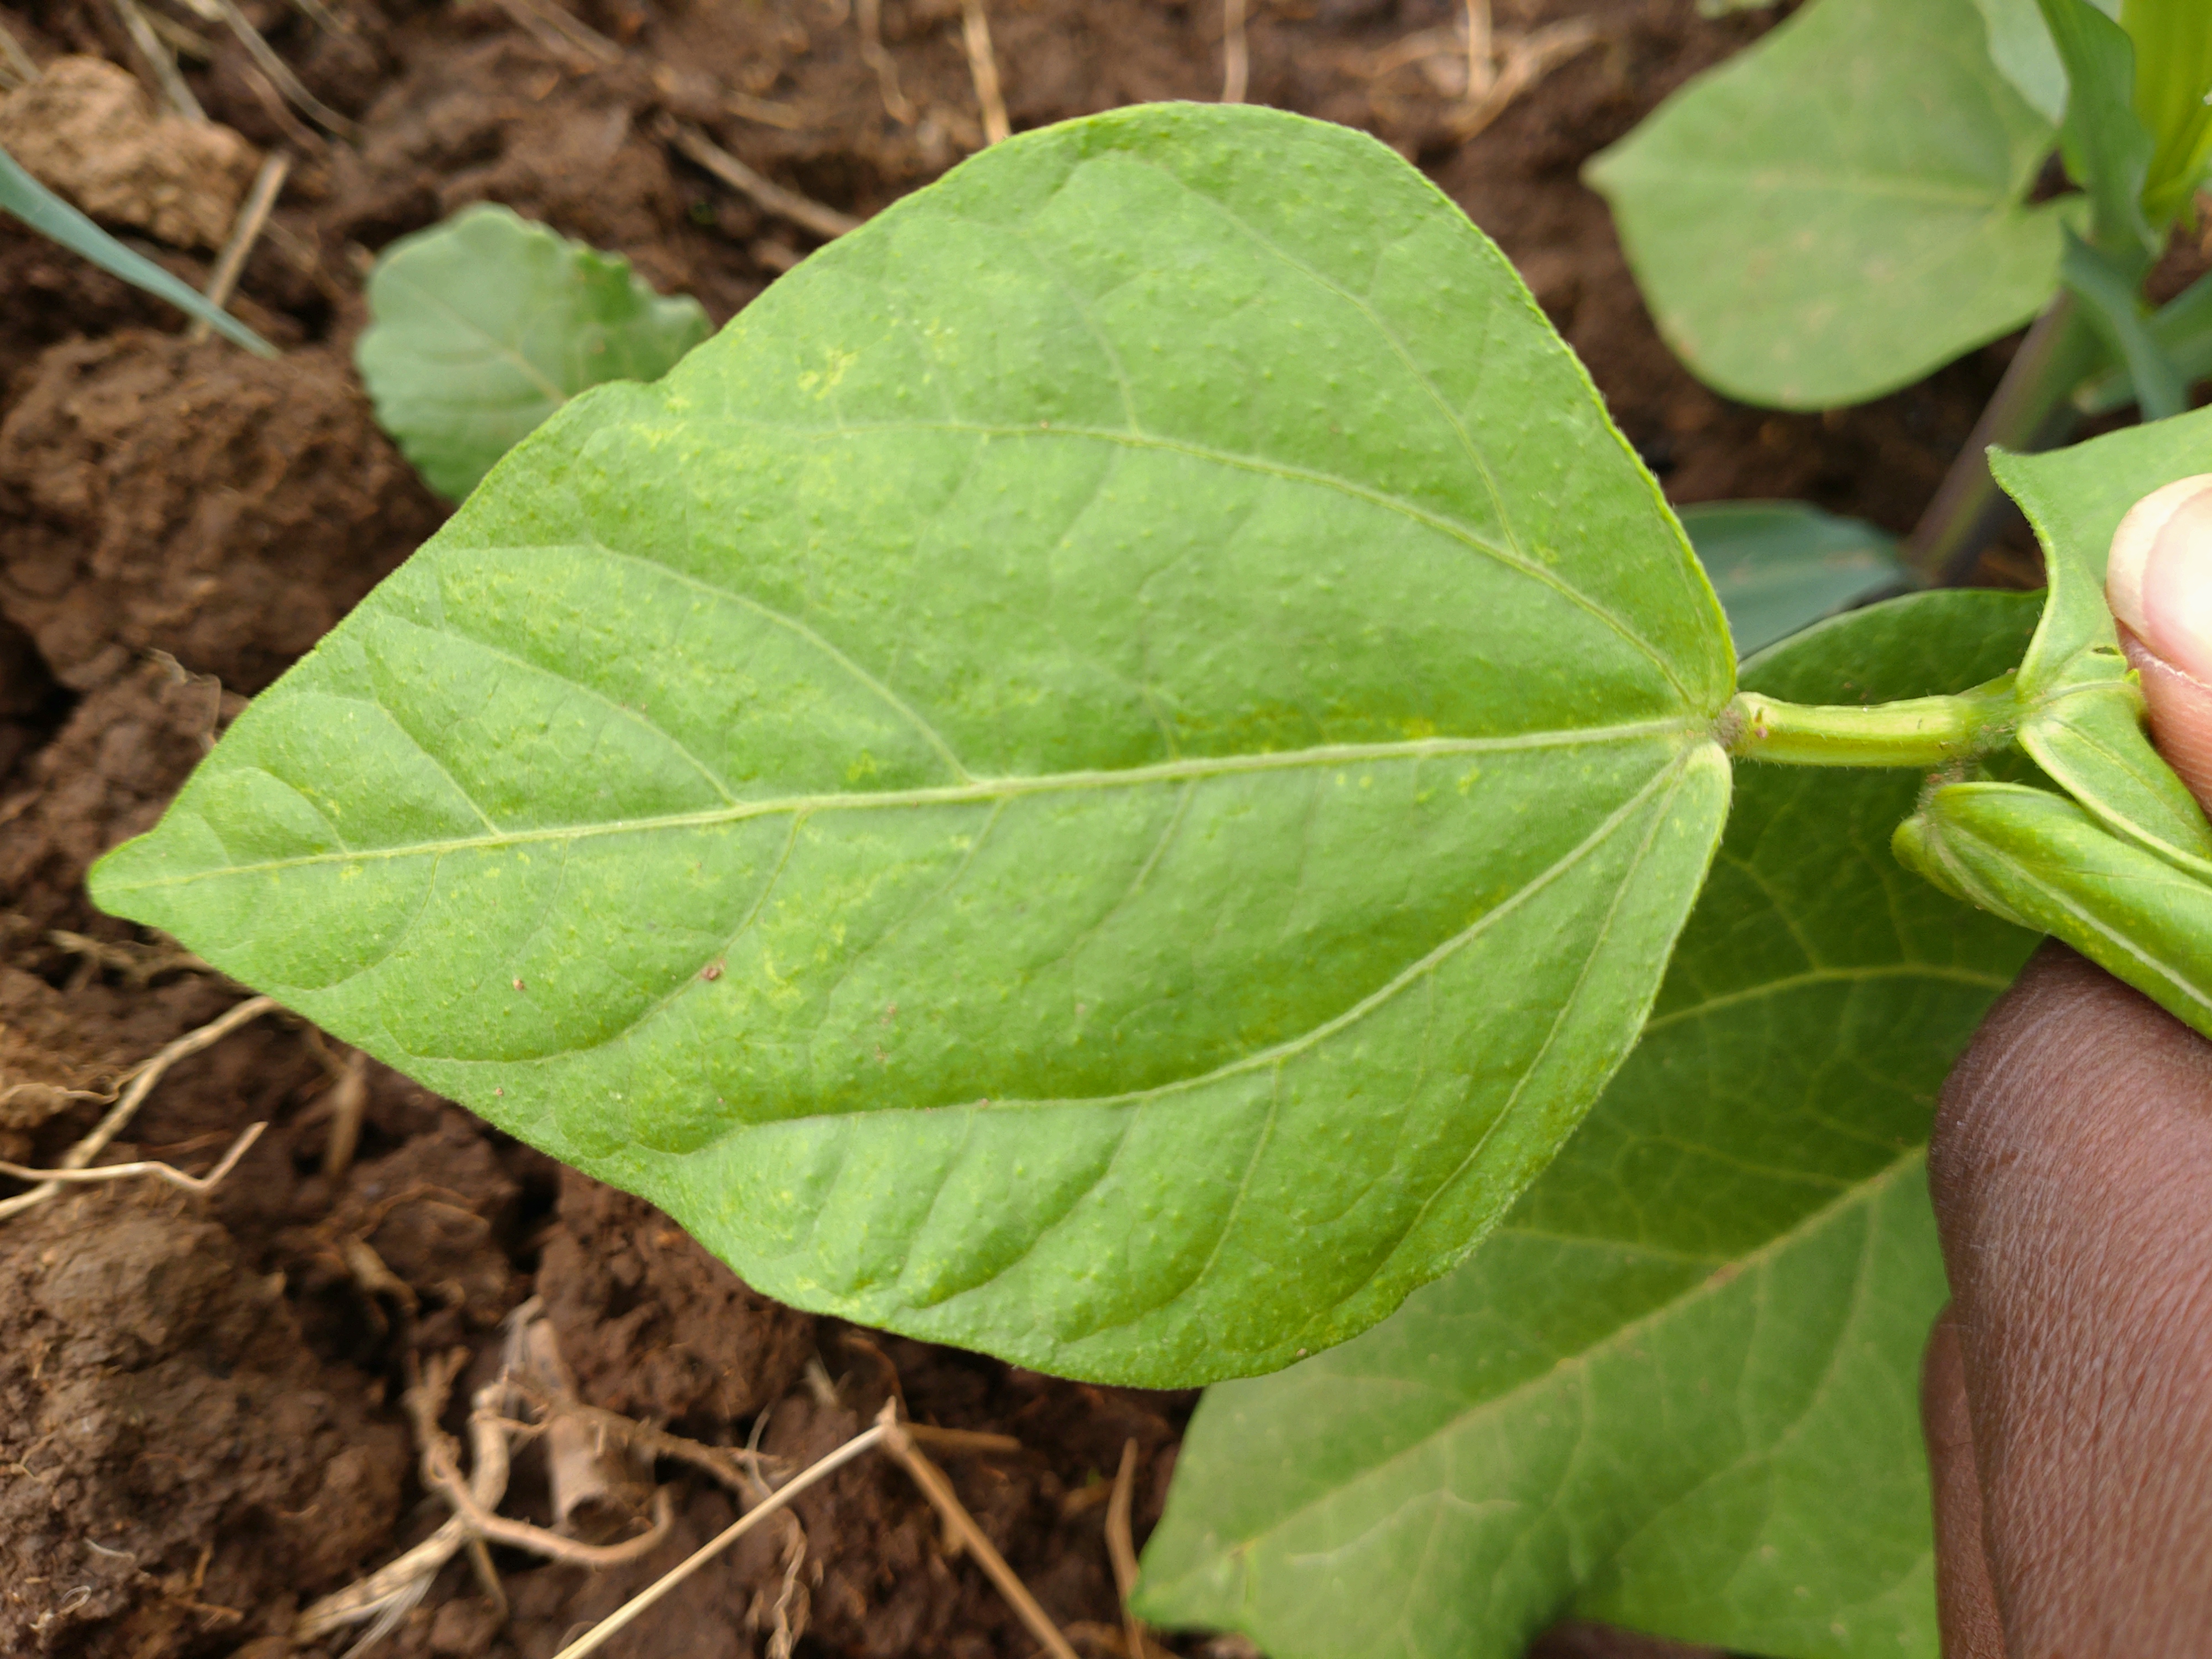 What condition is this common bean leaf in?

healthy
